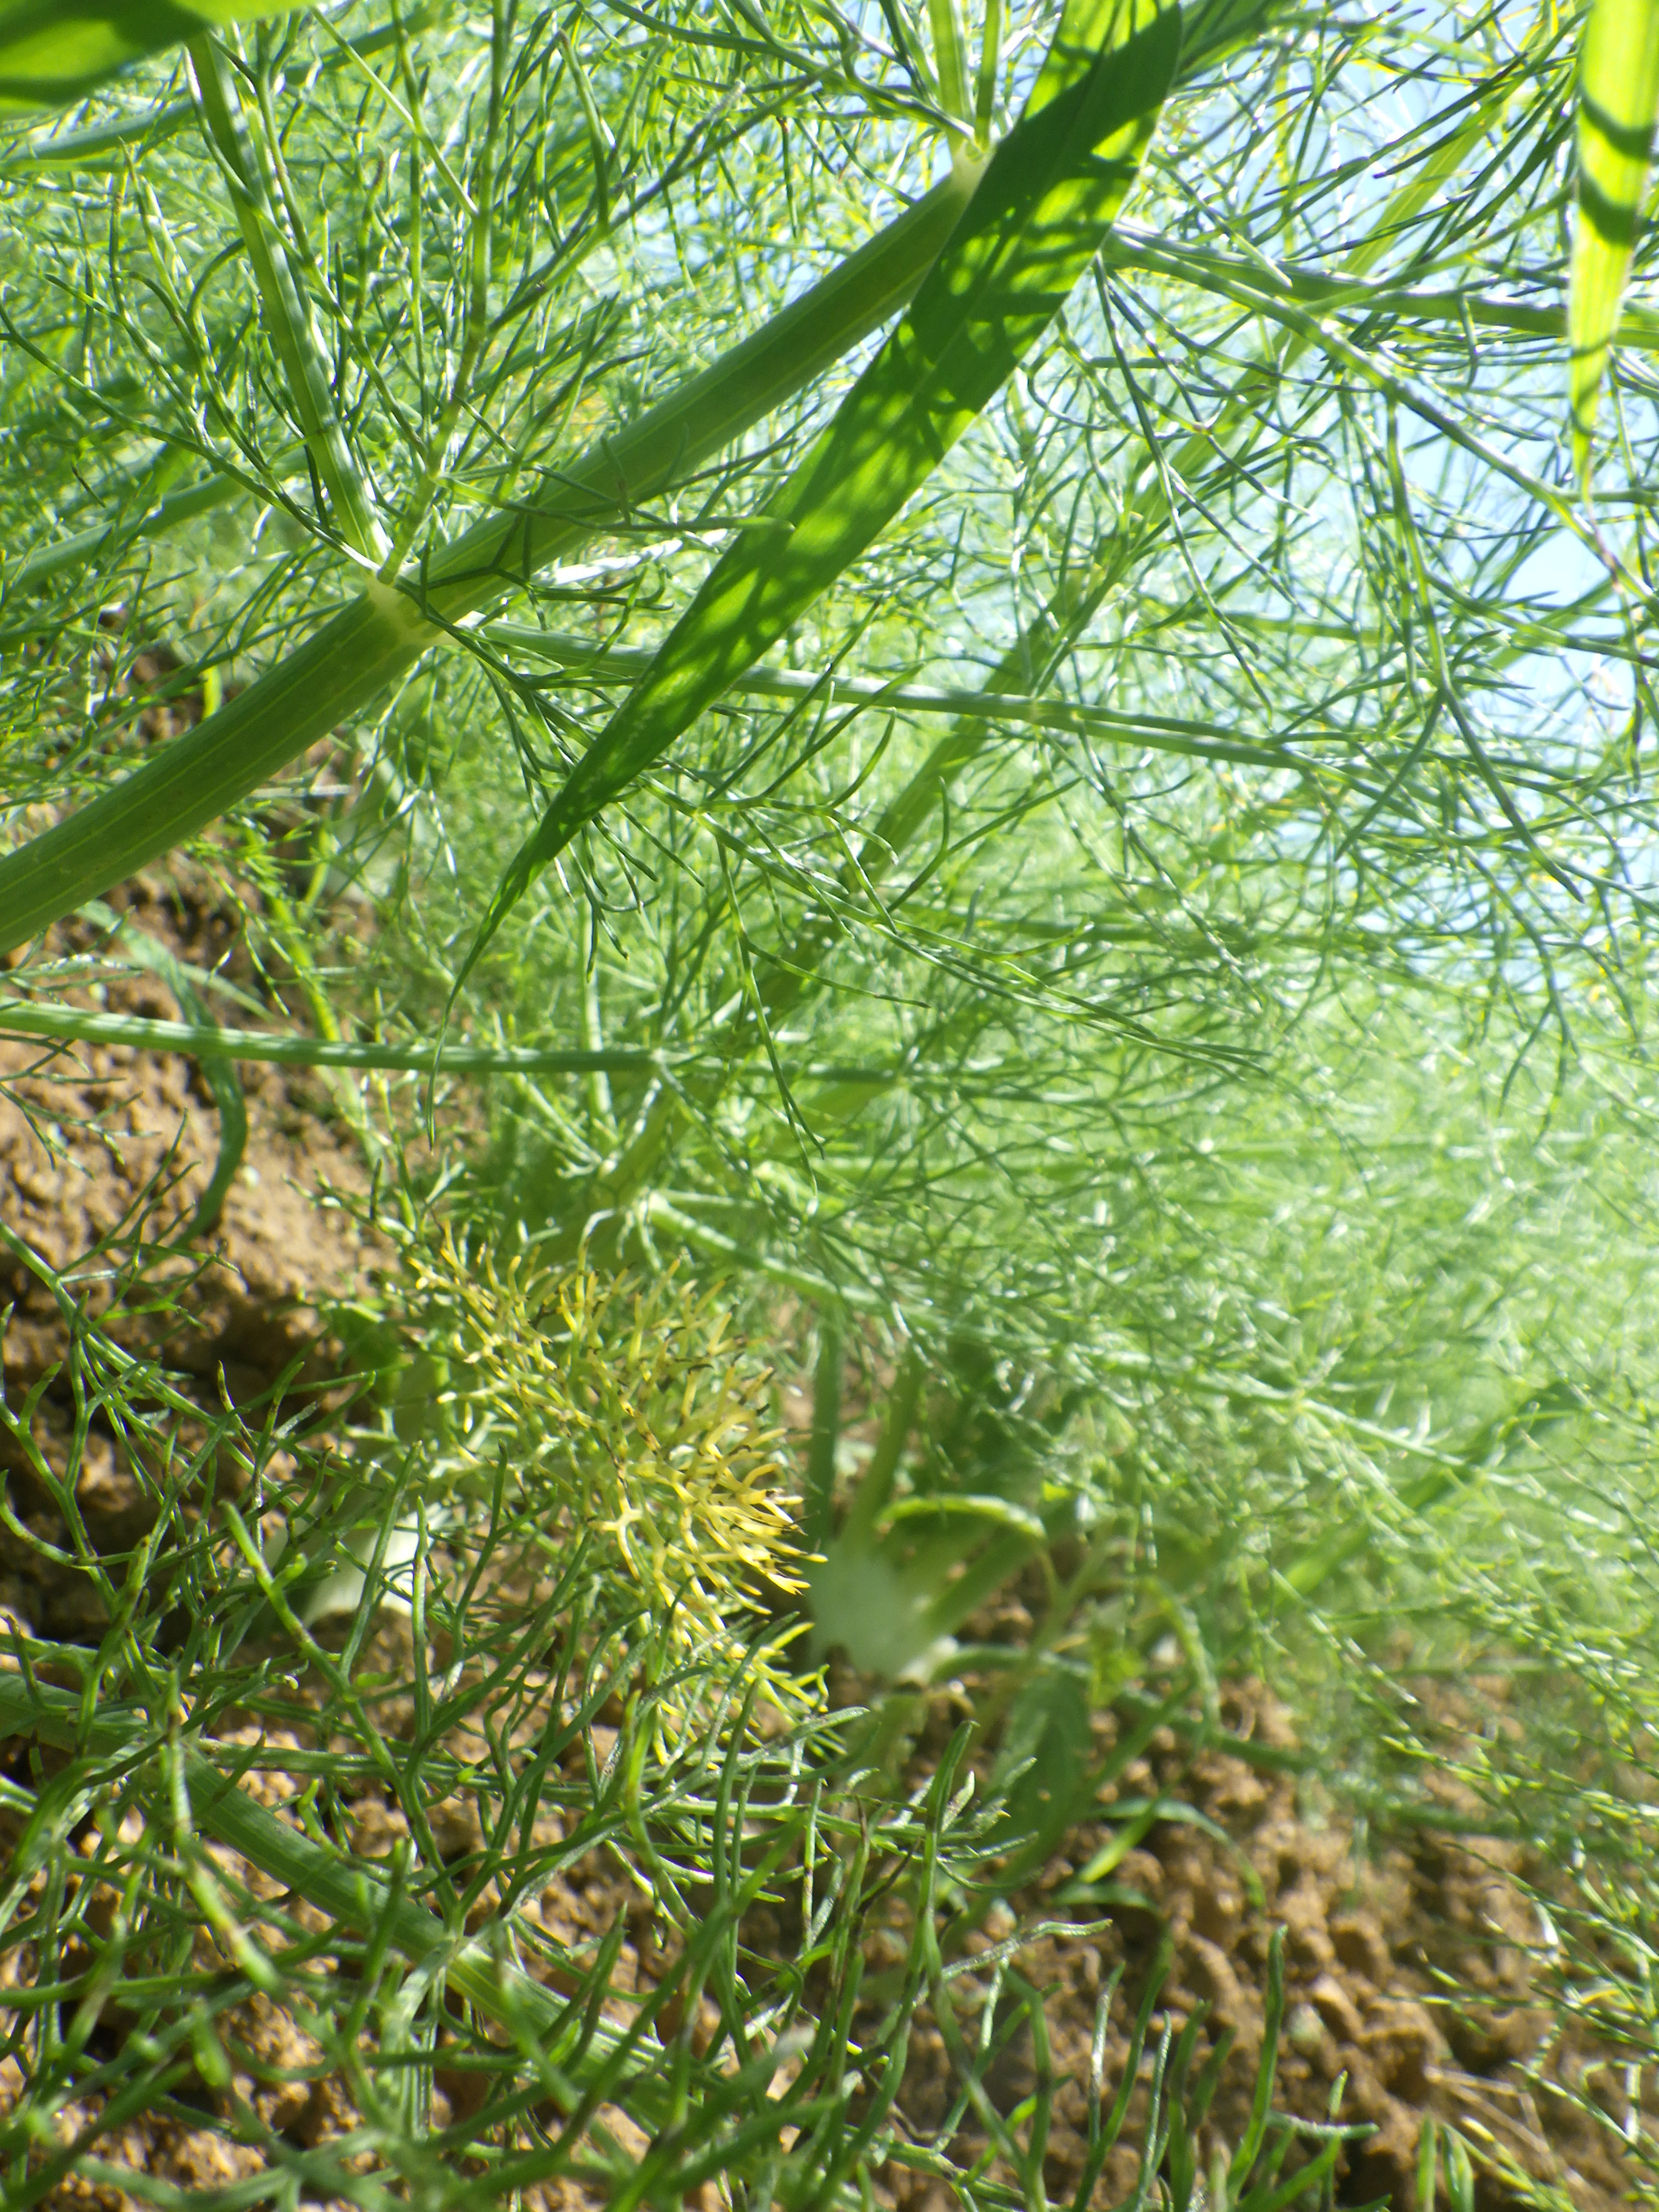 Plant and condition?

fennel, leaf blight
